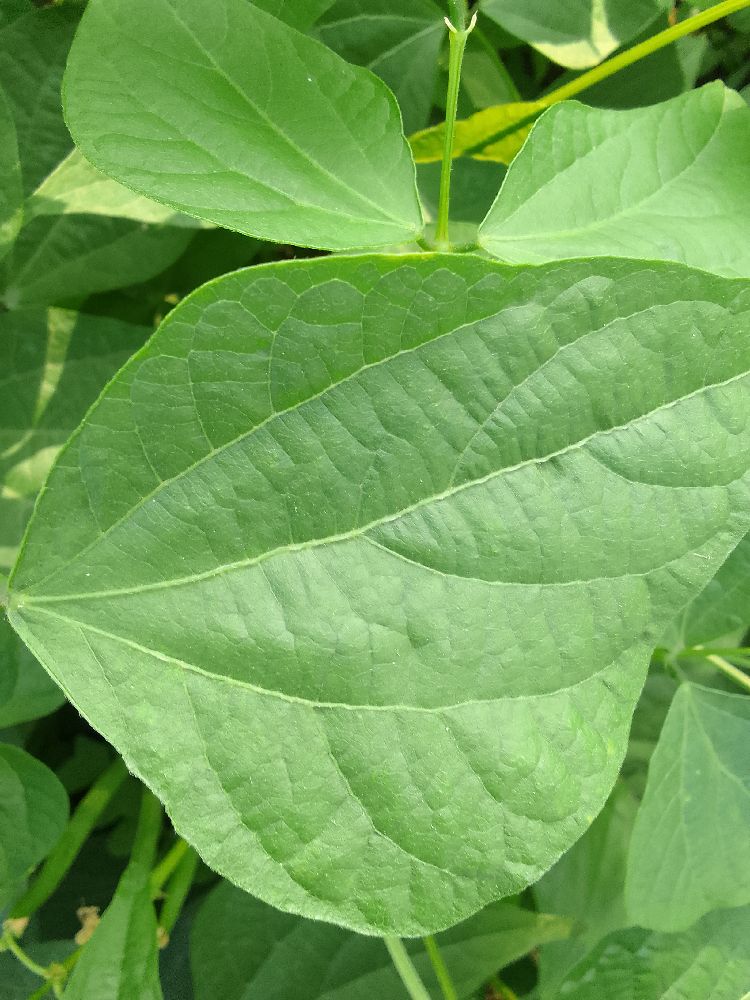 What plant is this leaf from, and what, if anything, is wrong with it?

common bean, healthy
